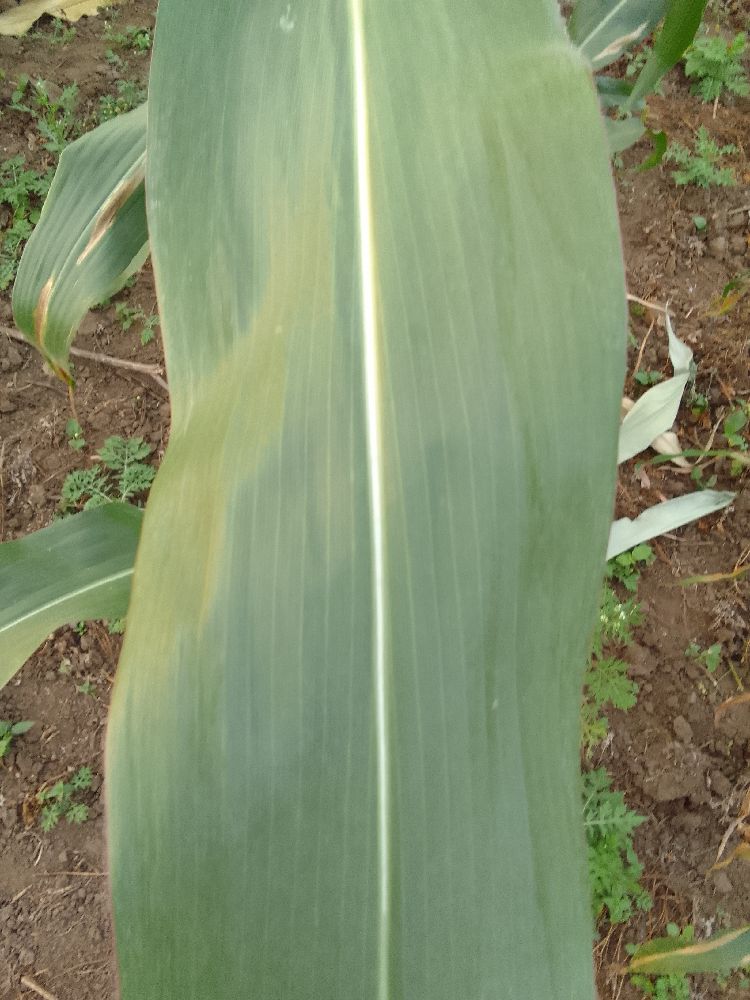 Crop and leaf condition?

maize, healthy
